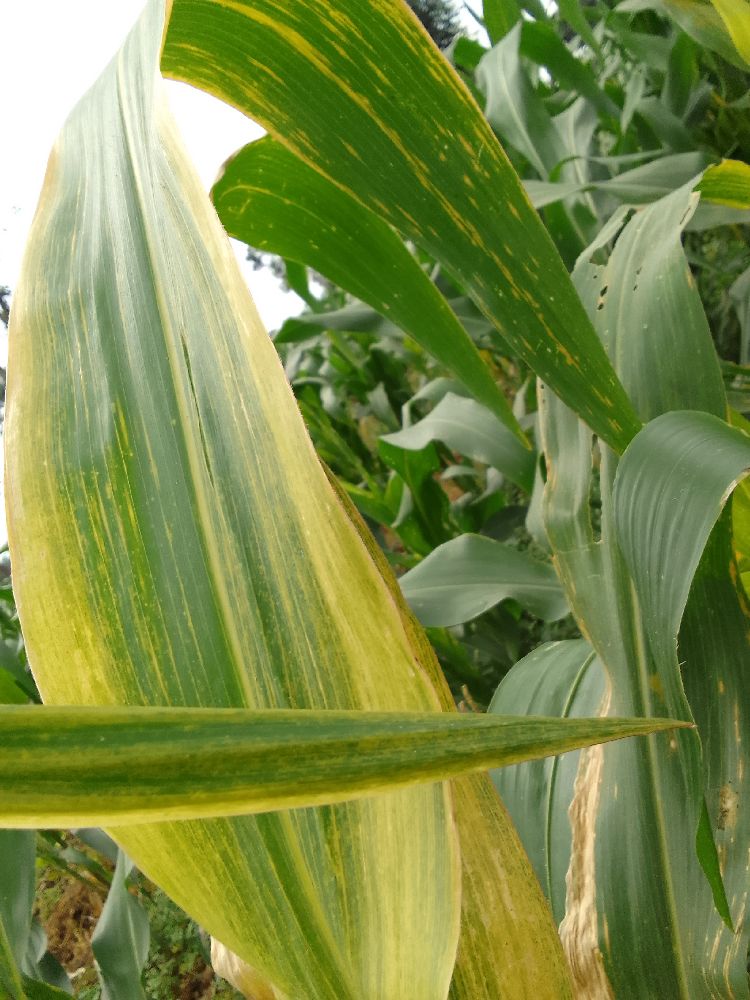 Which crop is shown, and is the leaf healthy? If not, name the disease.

maize, maize lethal necrosis
